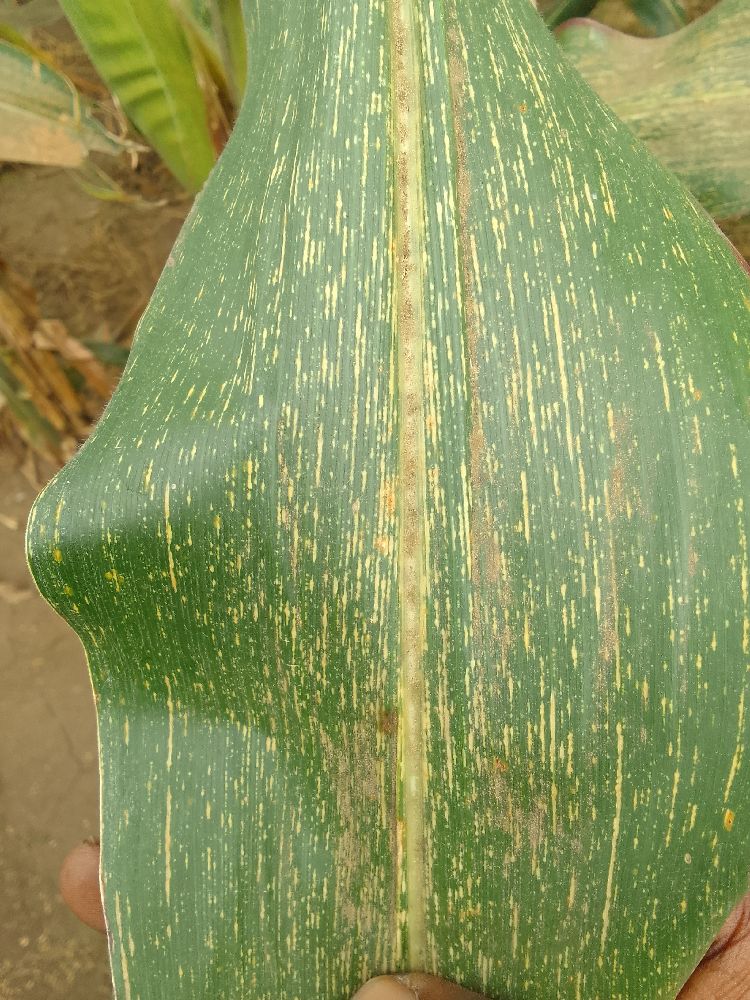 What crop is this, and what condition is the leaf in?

maize, maize streak virus
